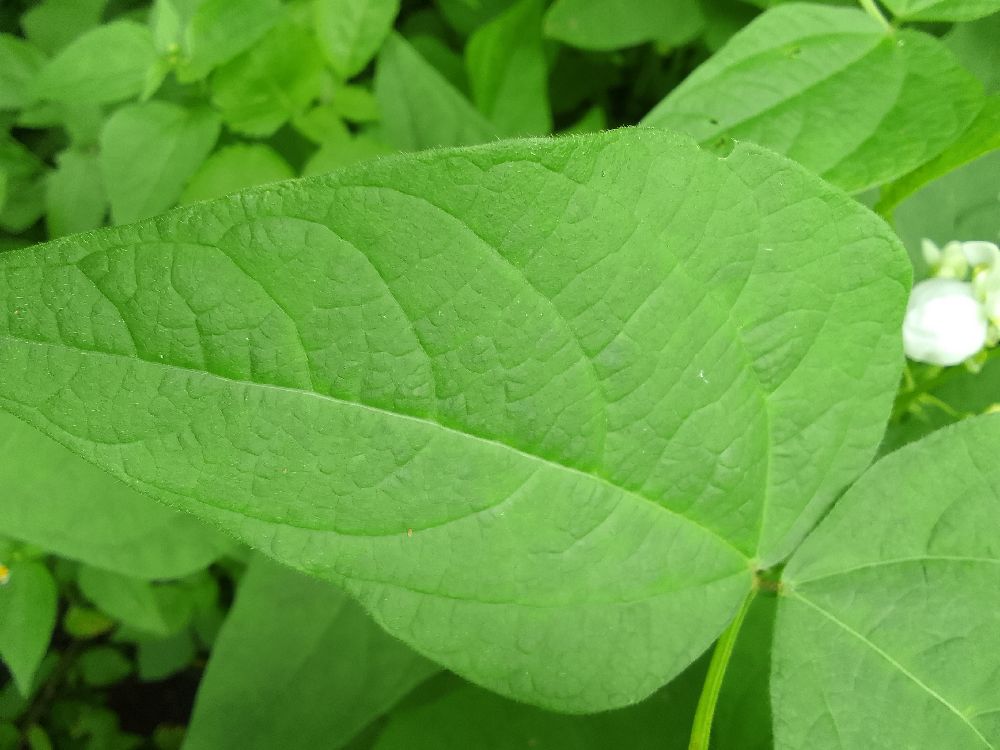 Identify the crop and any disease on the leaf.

common bean, healthy
